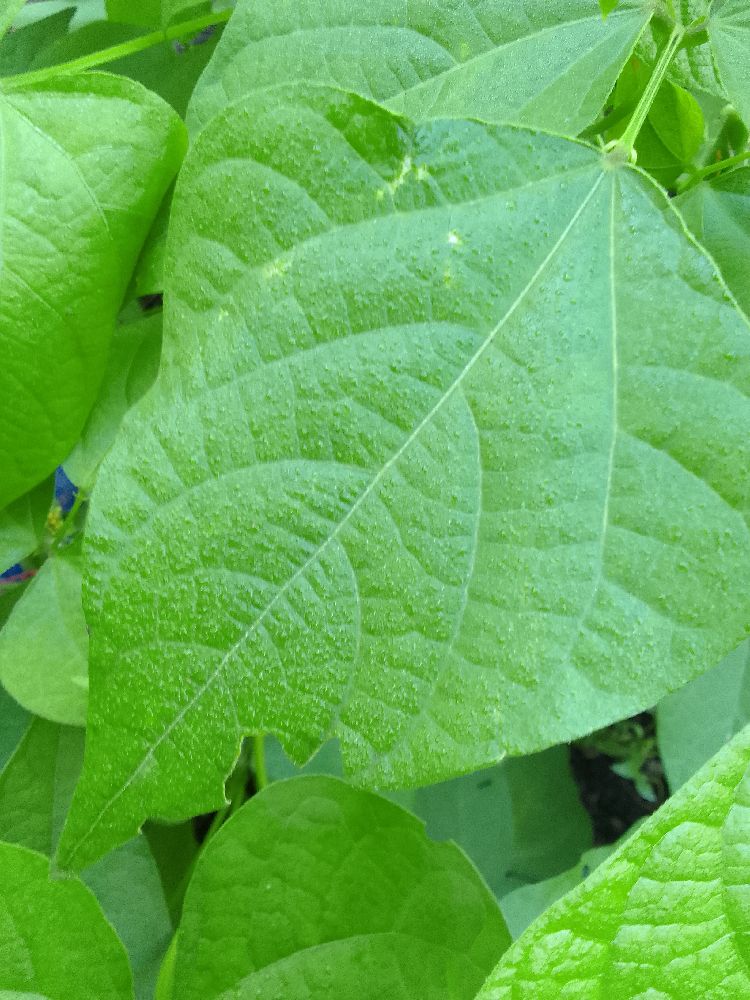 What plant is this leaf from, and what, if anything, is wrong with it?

common bean, healthy
